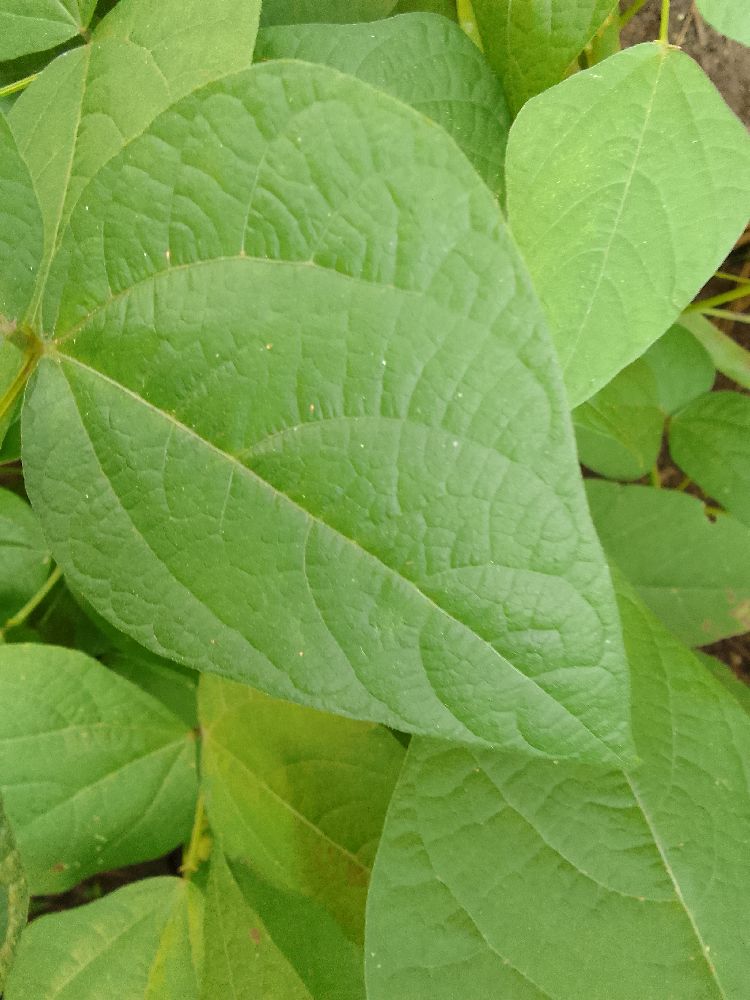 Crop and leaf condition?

common bean, healthy
